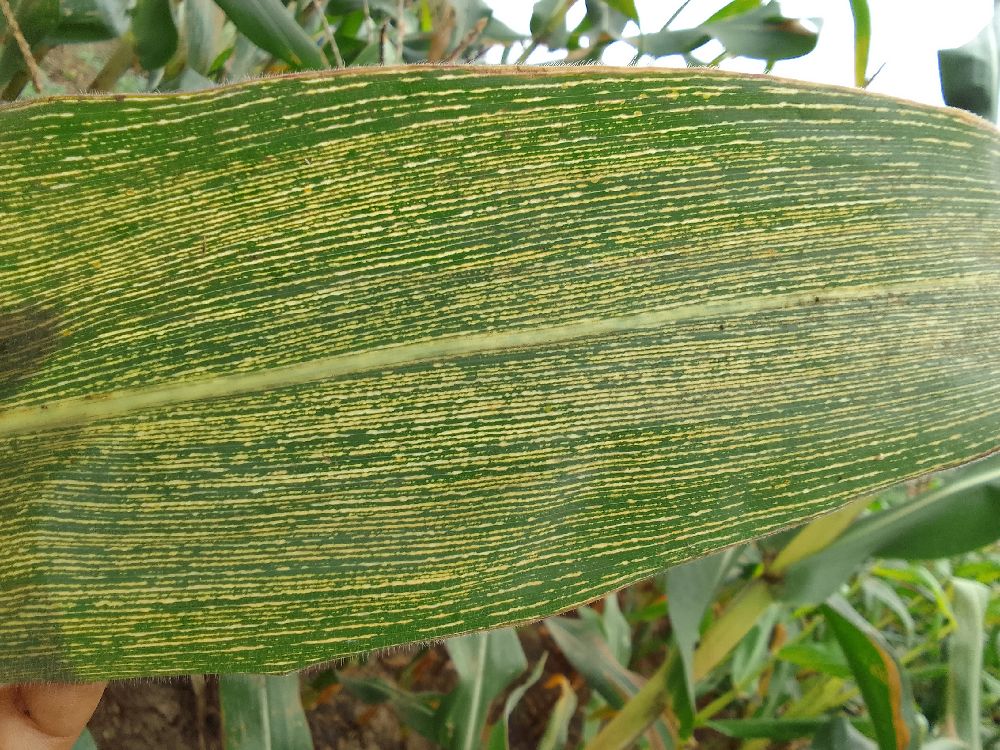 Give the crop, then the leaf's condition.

maize, maize streak virus
